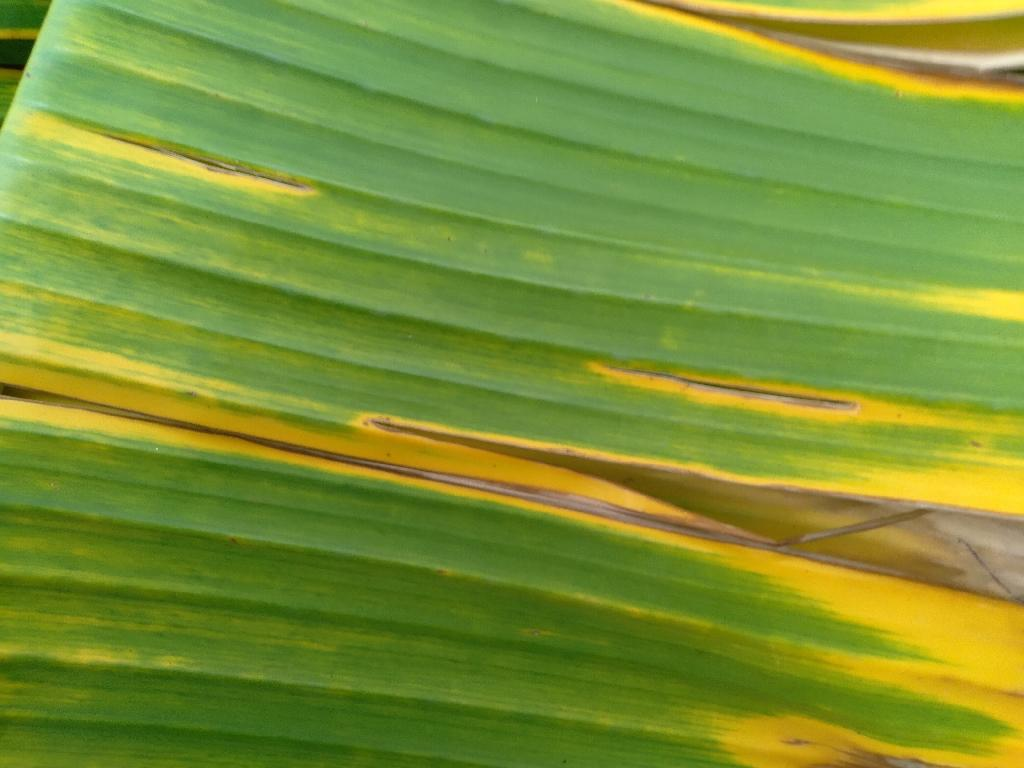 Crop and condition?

banana, fusarium wilt race 1
